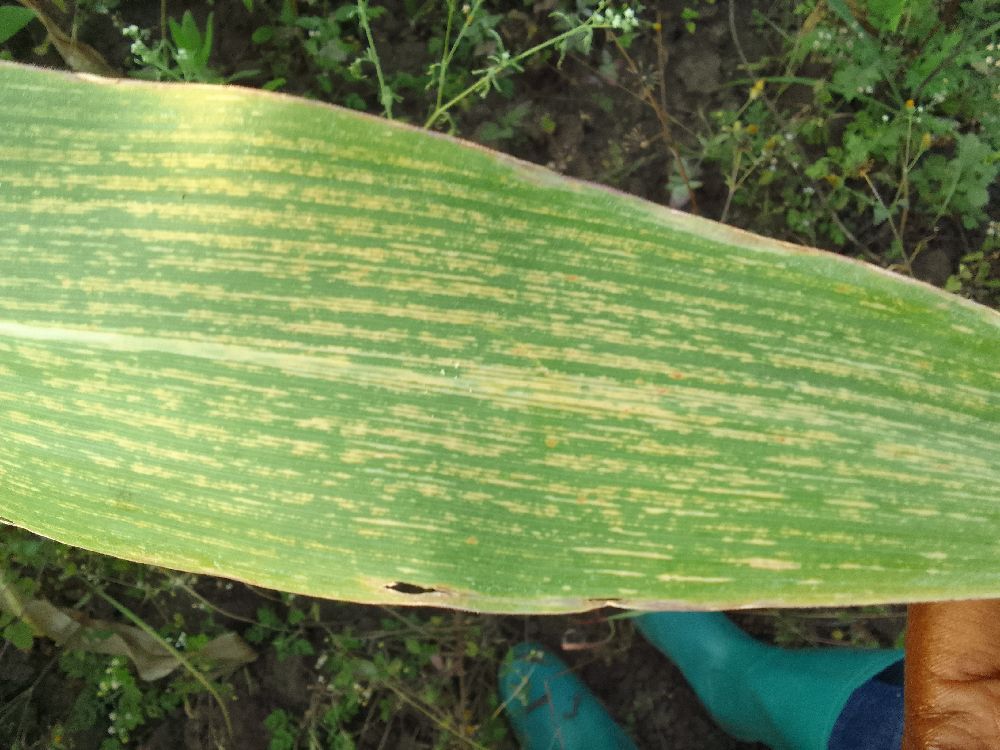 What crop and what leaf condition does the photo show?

maize, maize streak virus
